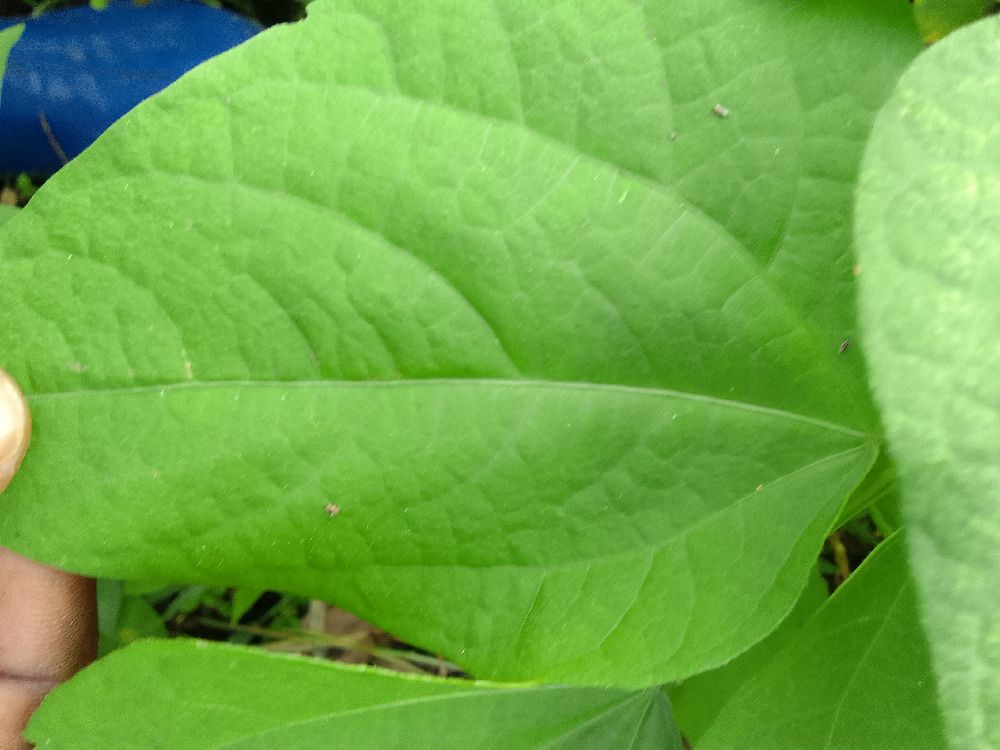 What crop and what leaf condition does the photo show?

common bean, healthy
